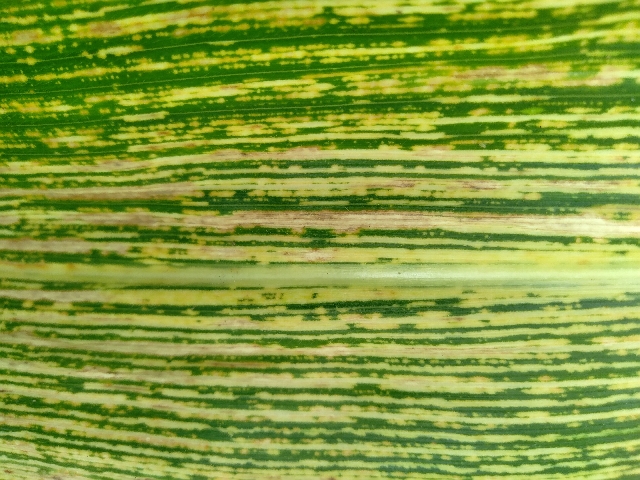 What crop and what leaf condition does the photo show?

maize, maize streak virus
